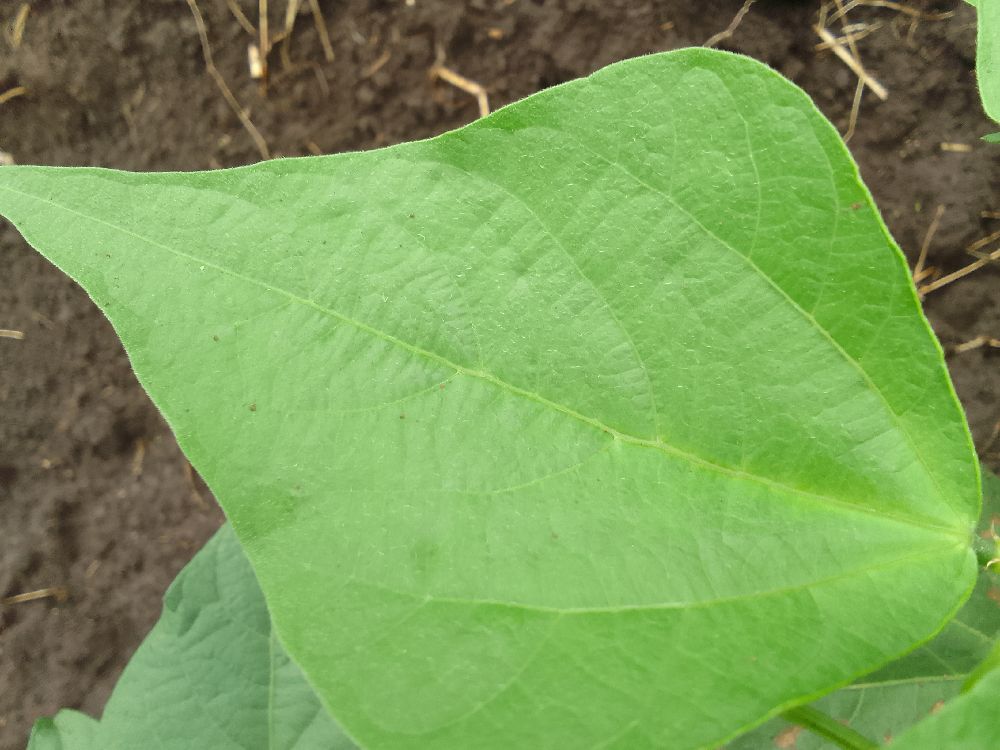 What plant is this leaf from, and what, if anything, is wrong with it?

common bean, healthy
